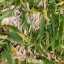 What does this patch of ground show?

grass
